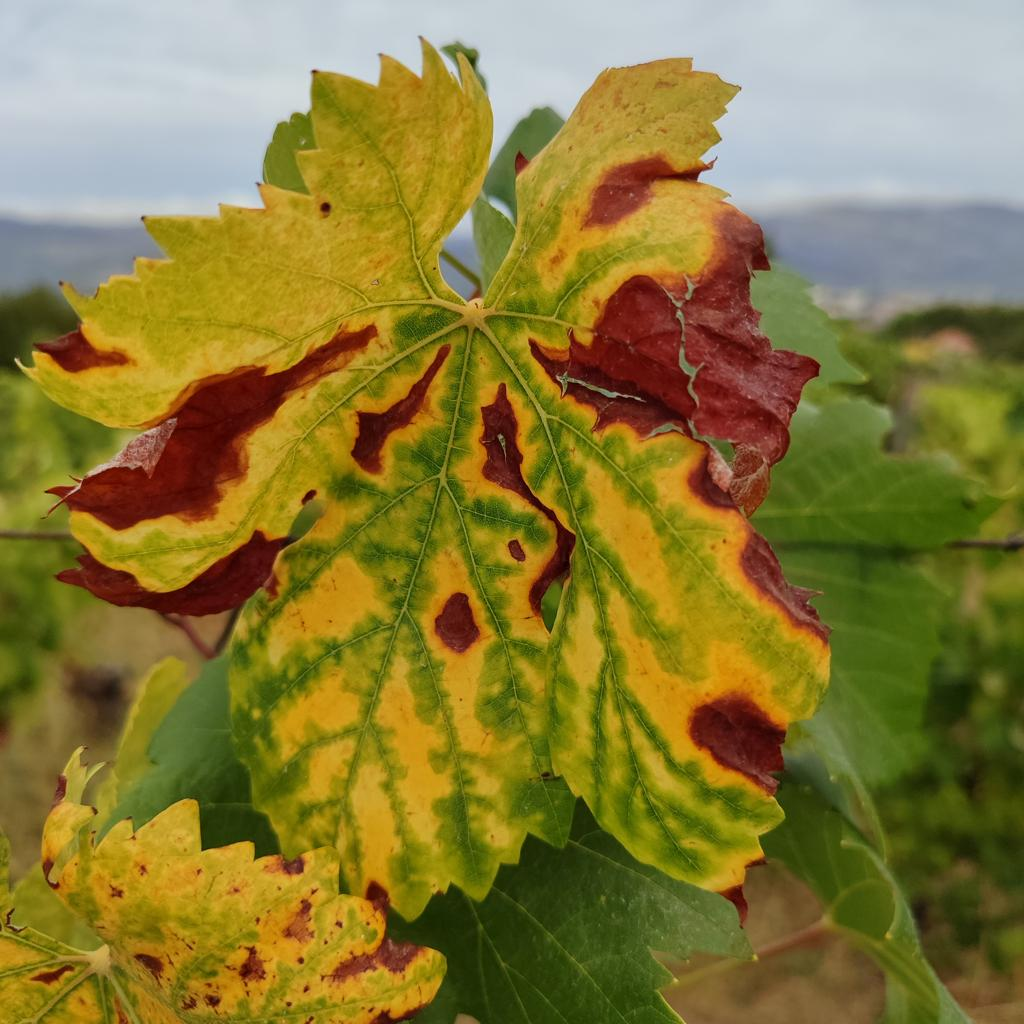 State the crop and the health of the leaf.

grapevine, esca complex
